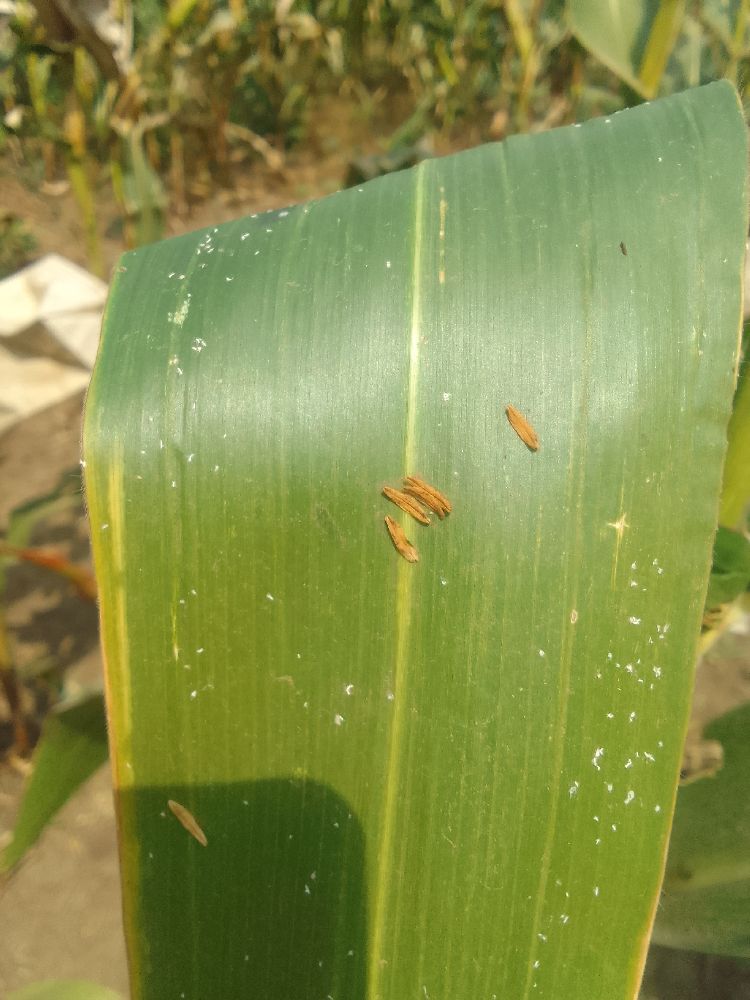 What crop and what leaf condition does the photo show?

maize, healthy
